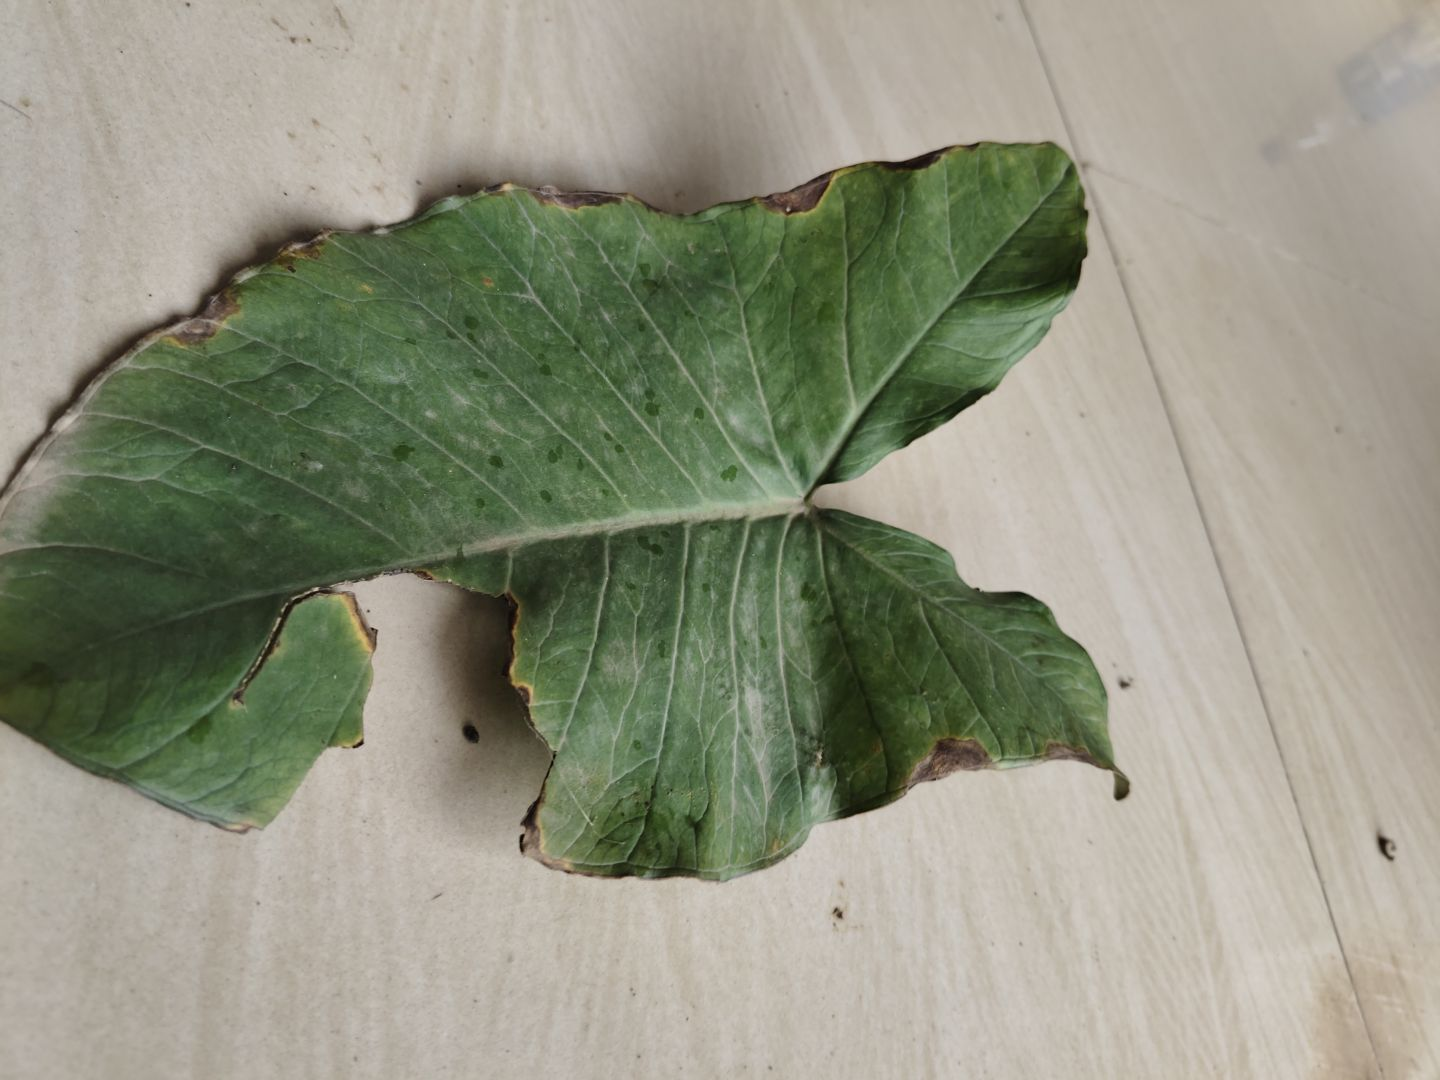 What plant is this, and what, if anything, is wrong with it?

taro, leaf blight
